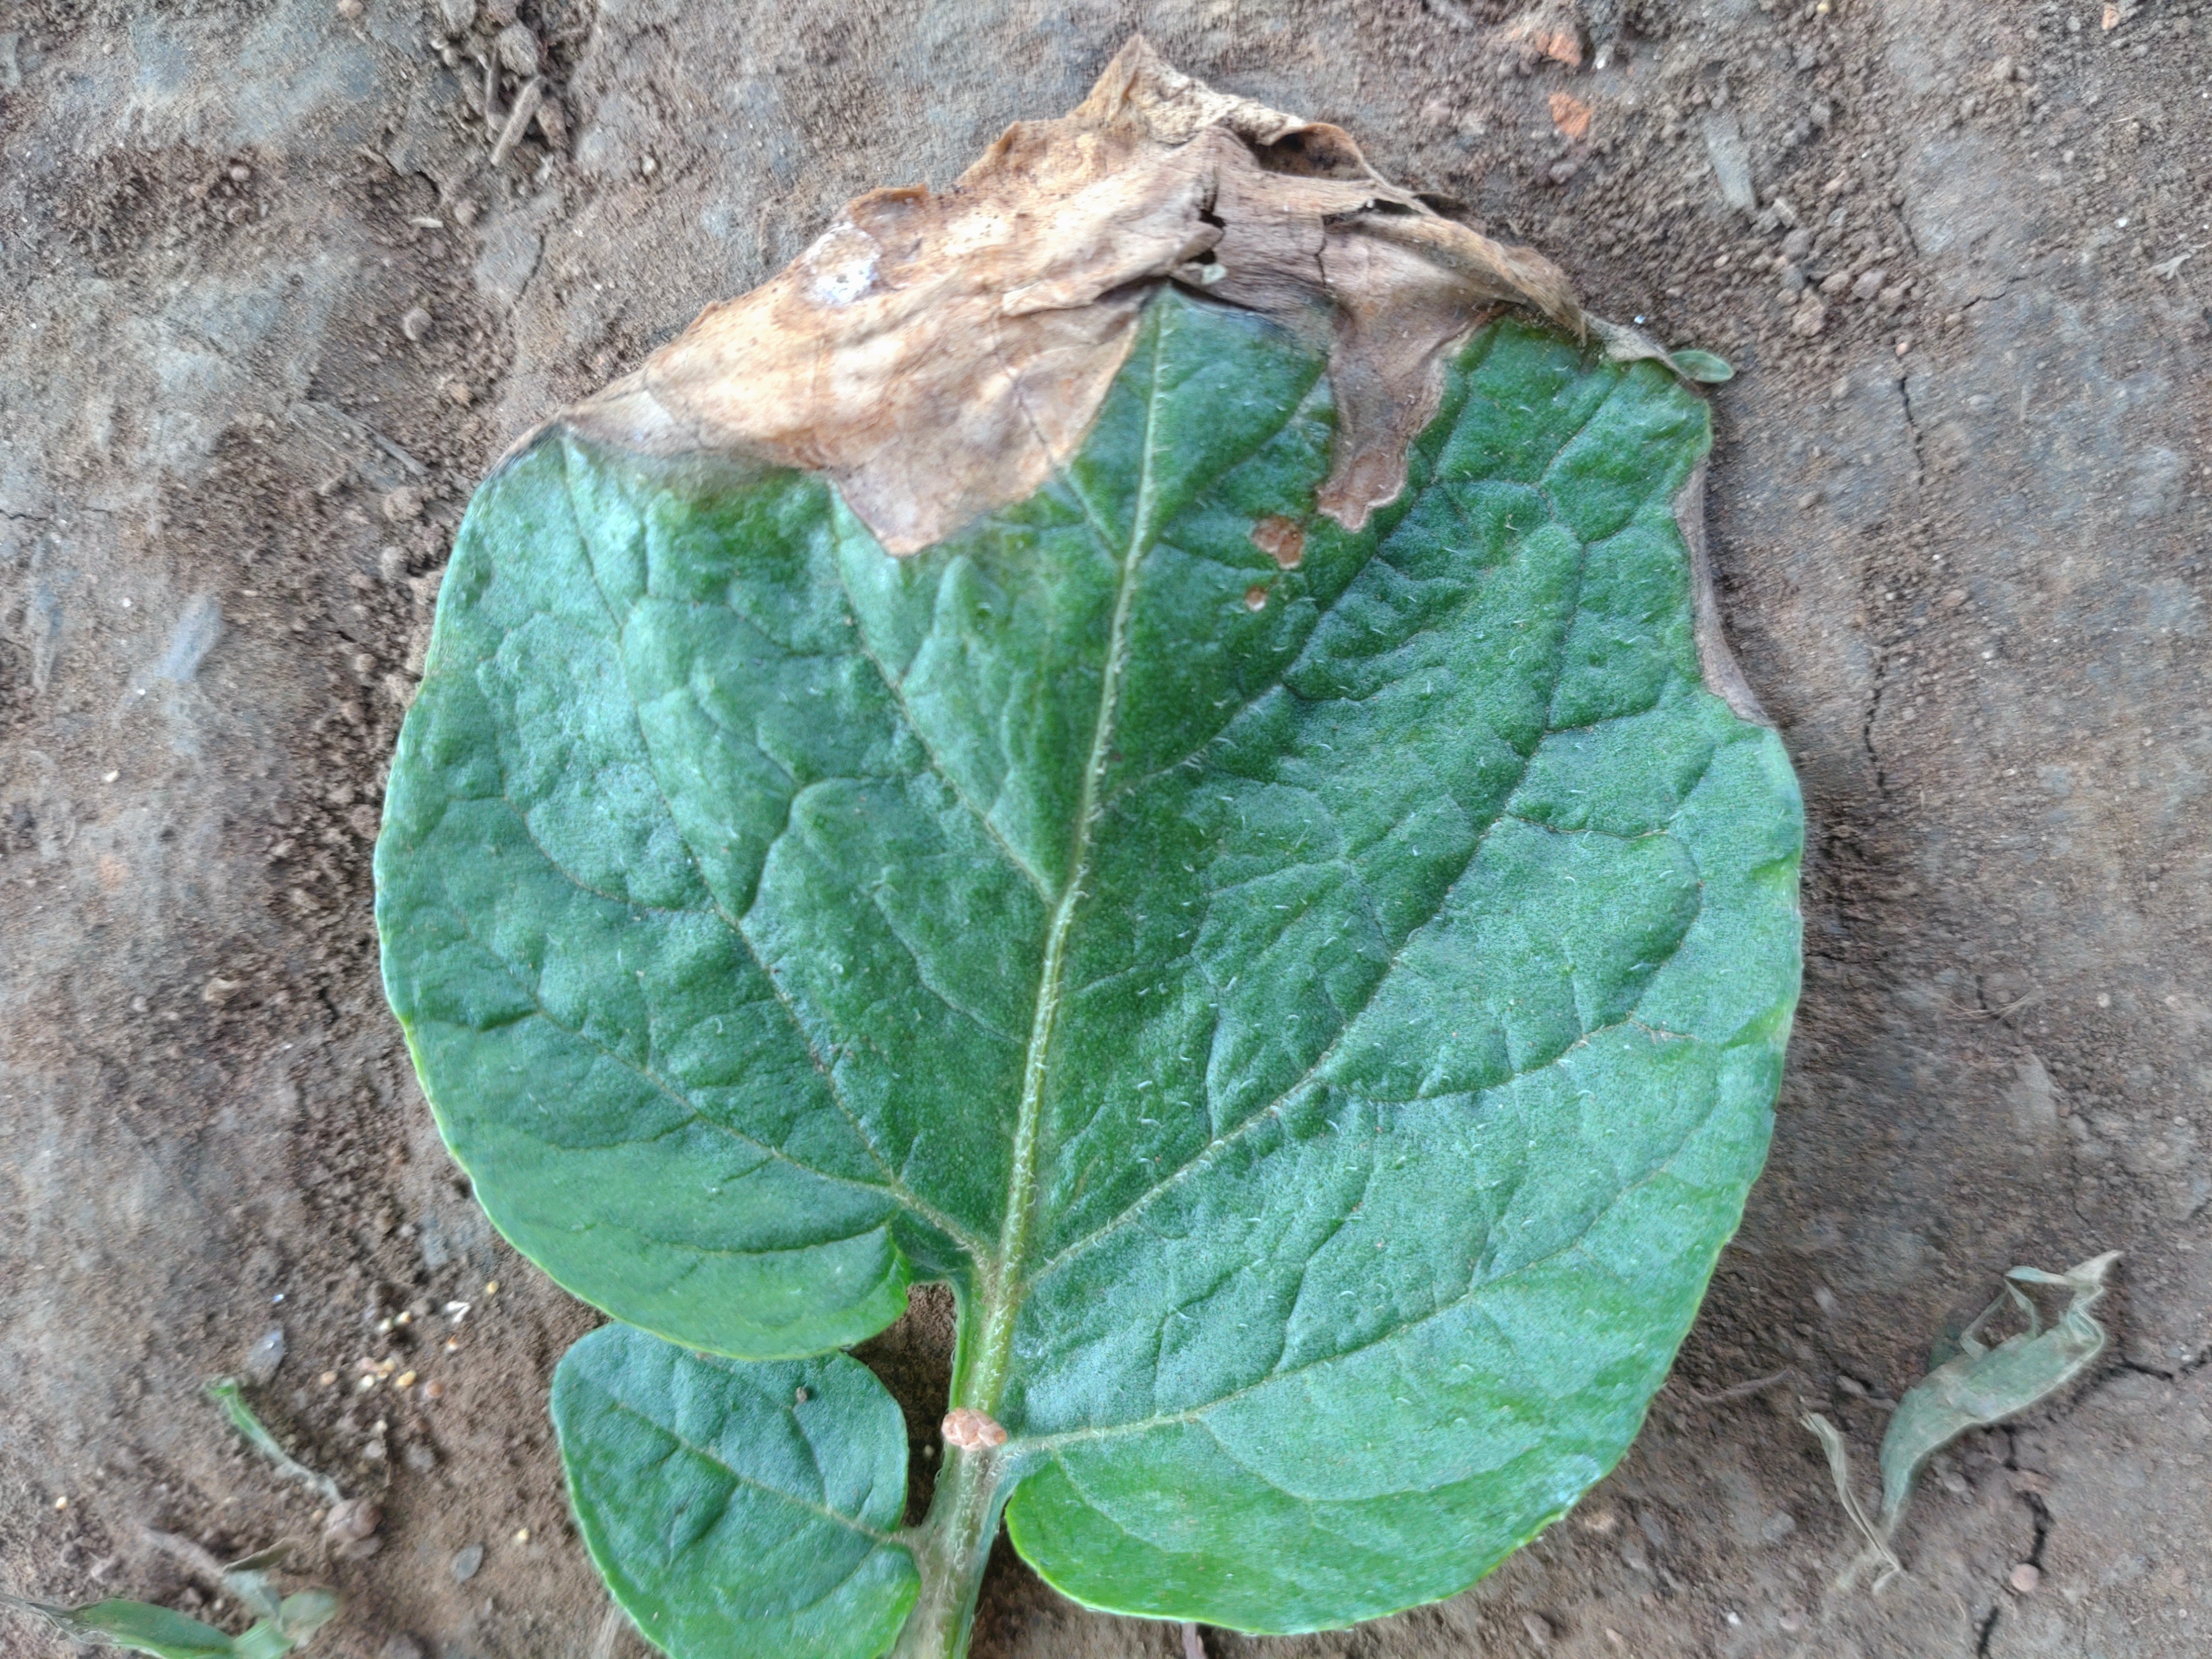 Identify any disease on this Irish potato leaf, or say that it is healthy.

early blight
